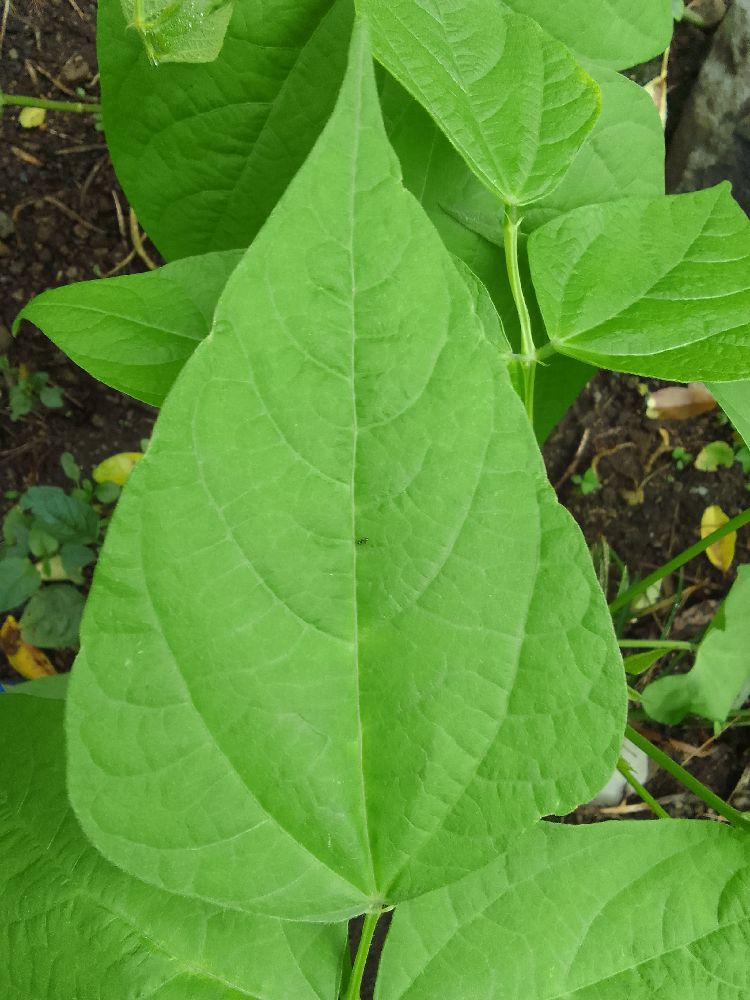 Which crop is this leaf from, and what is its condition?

common bean, healthy
